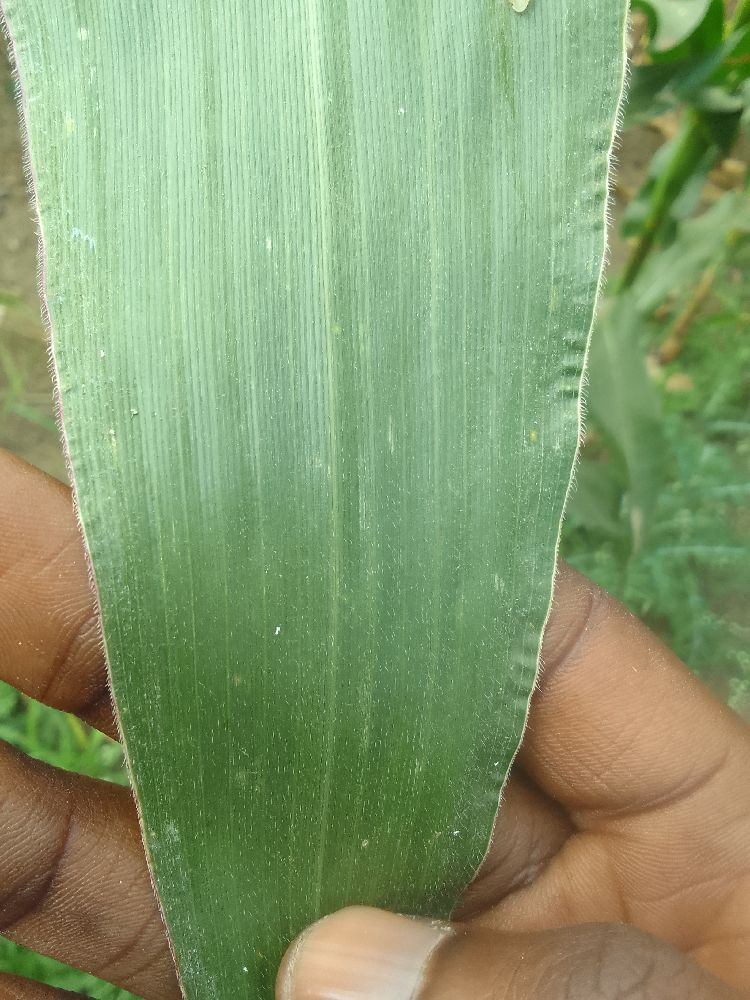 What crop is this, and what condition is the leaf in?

maize, healthy
